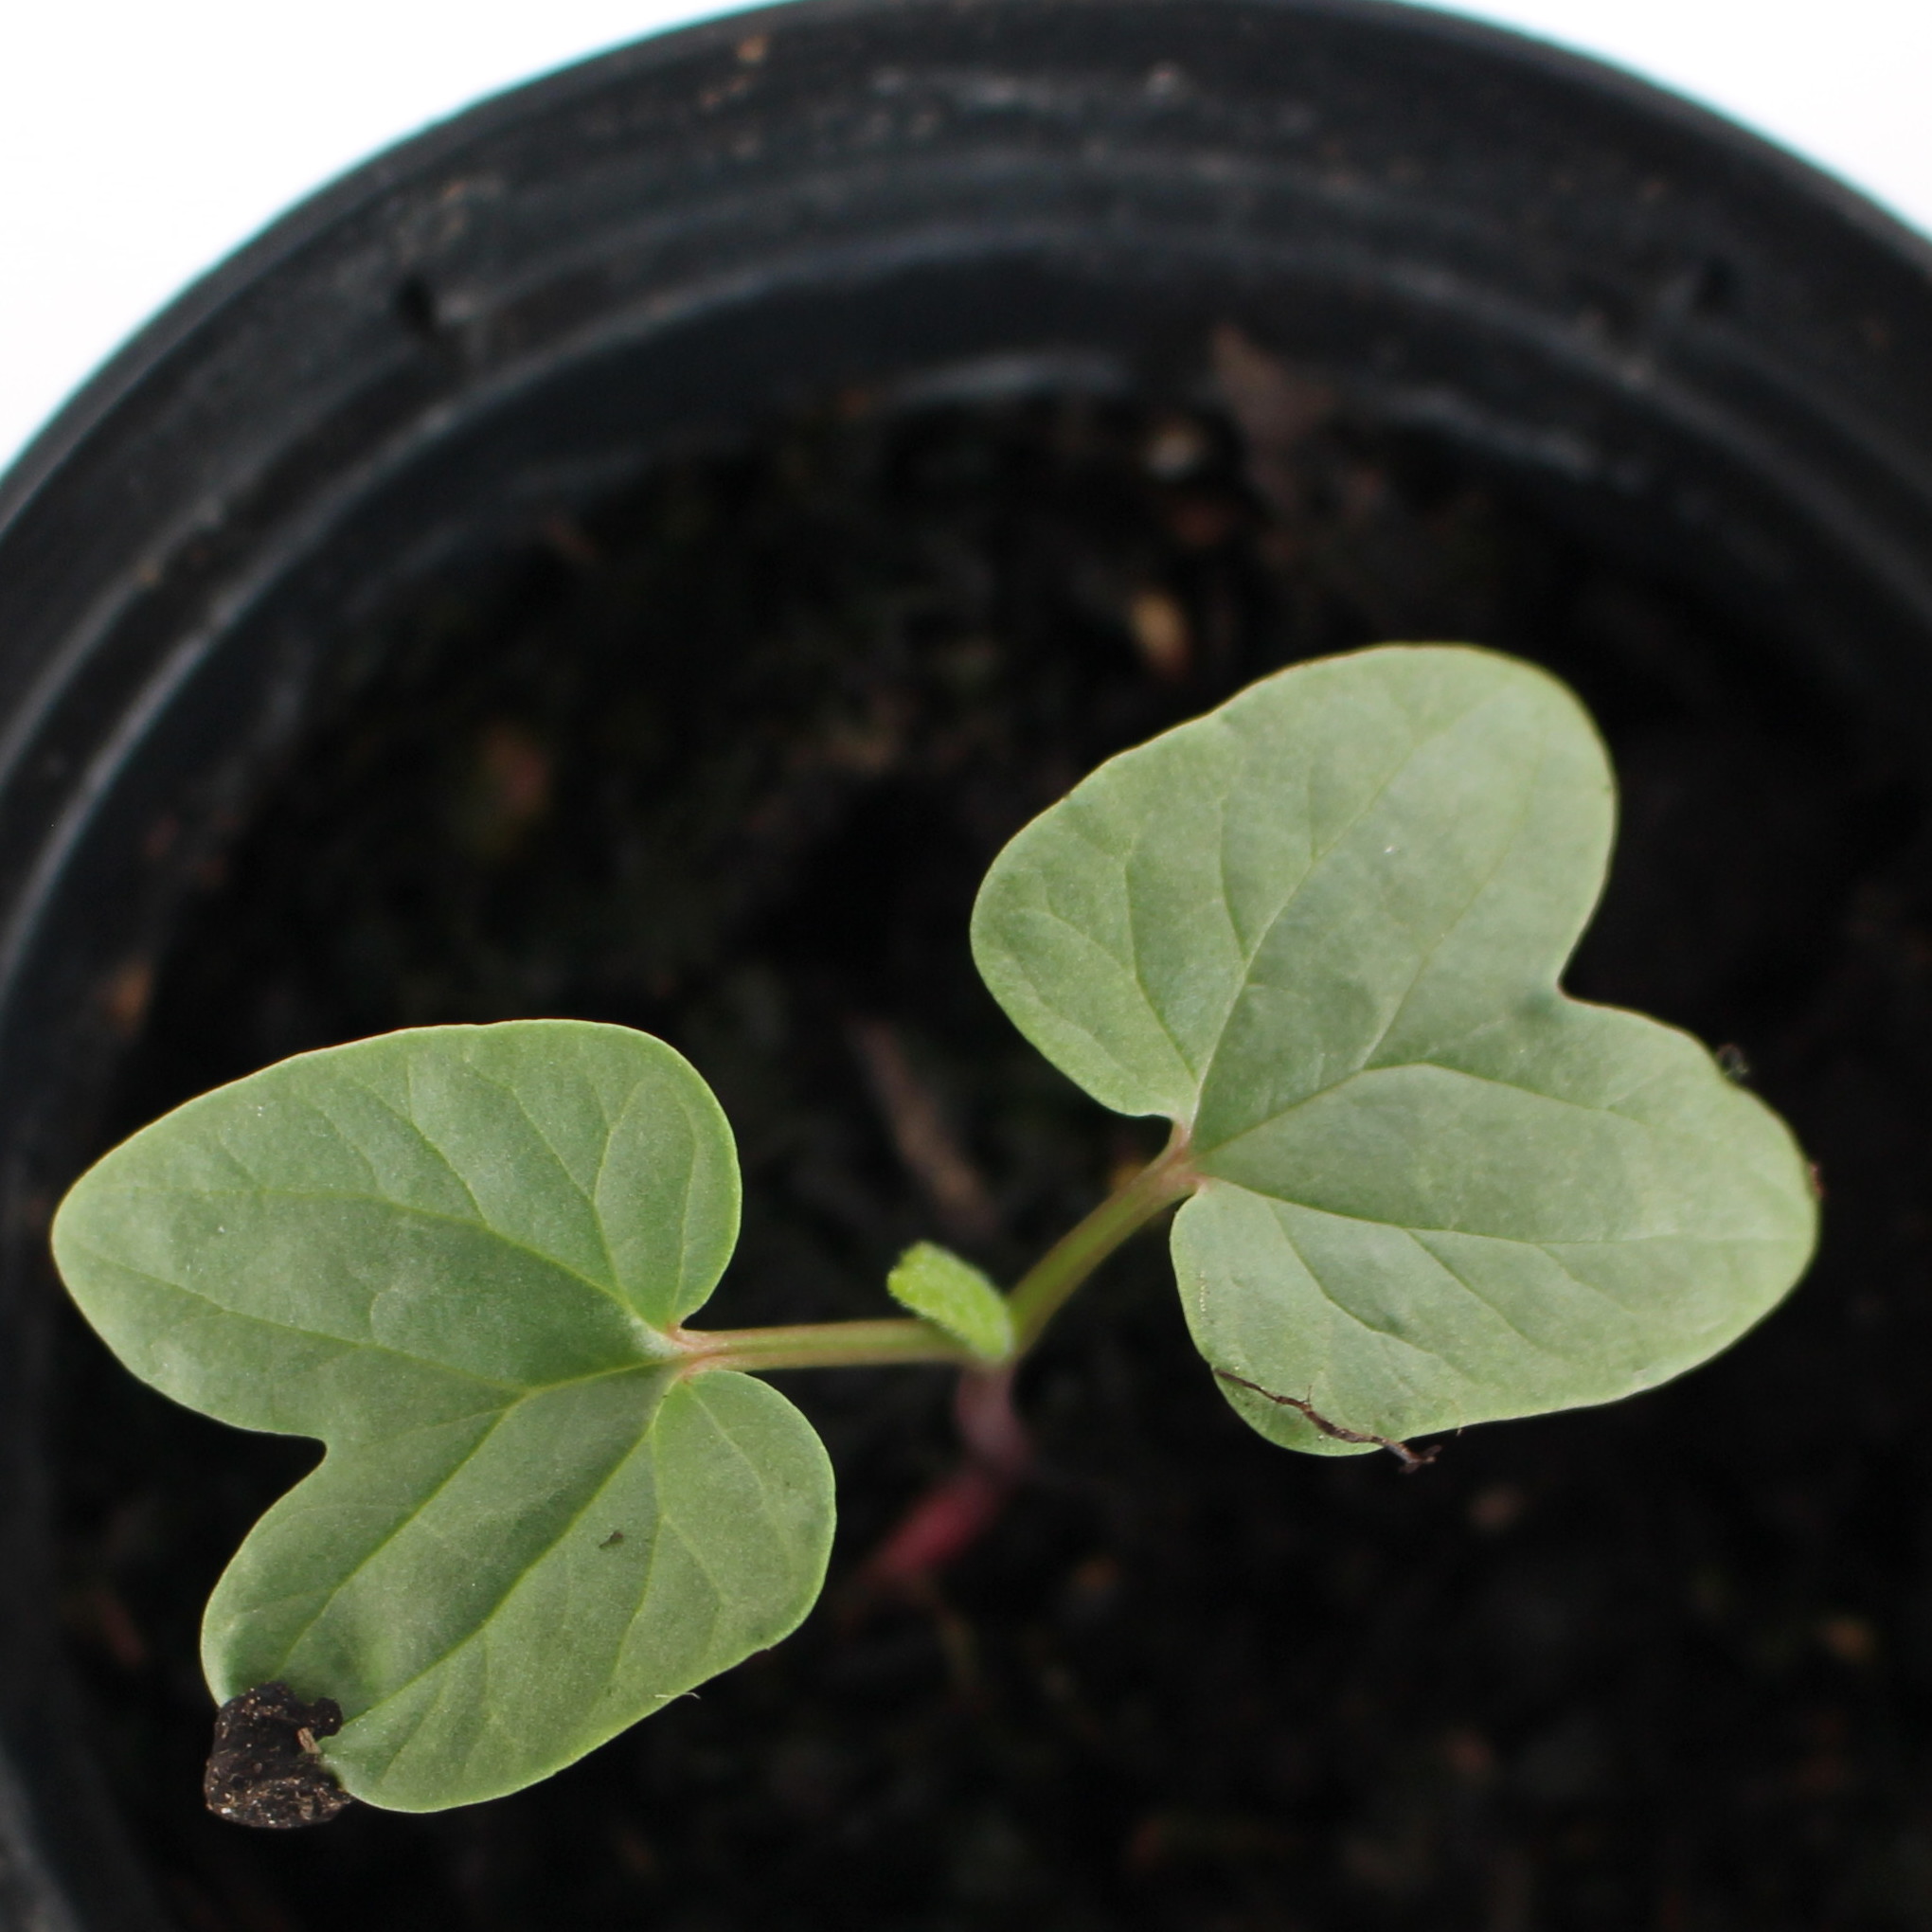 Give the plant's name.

Convolvulus arvensis
